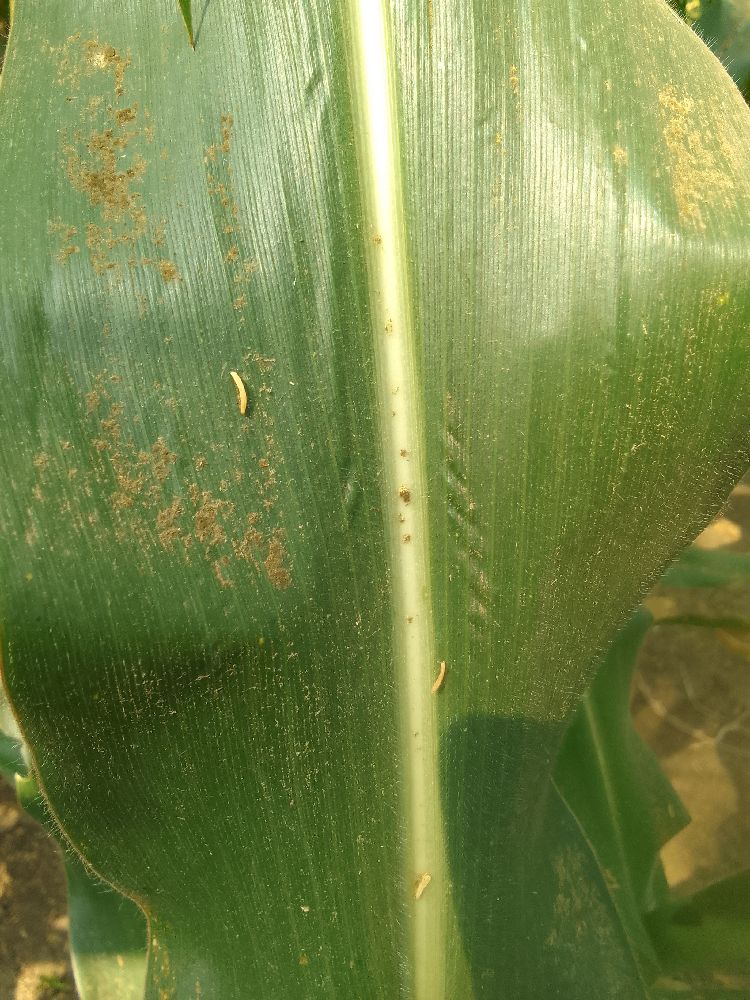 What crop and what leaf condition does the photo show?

maize, healthy
